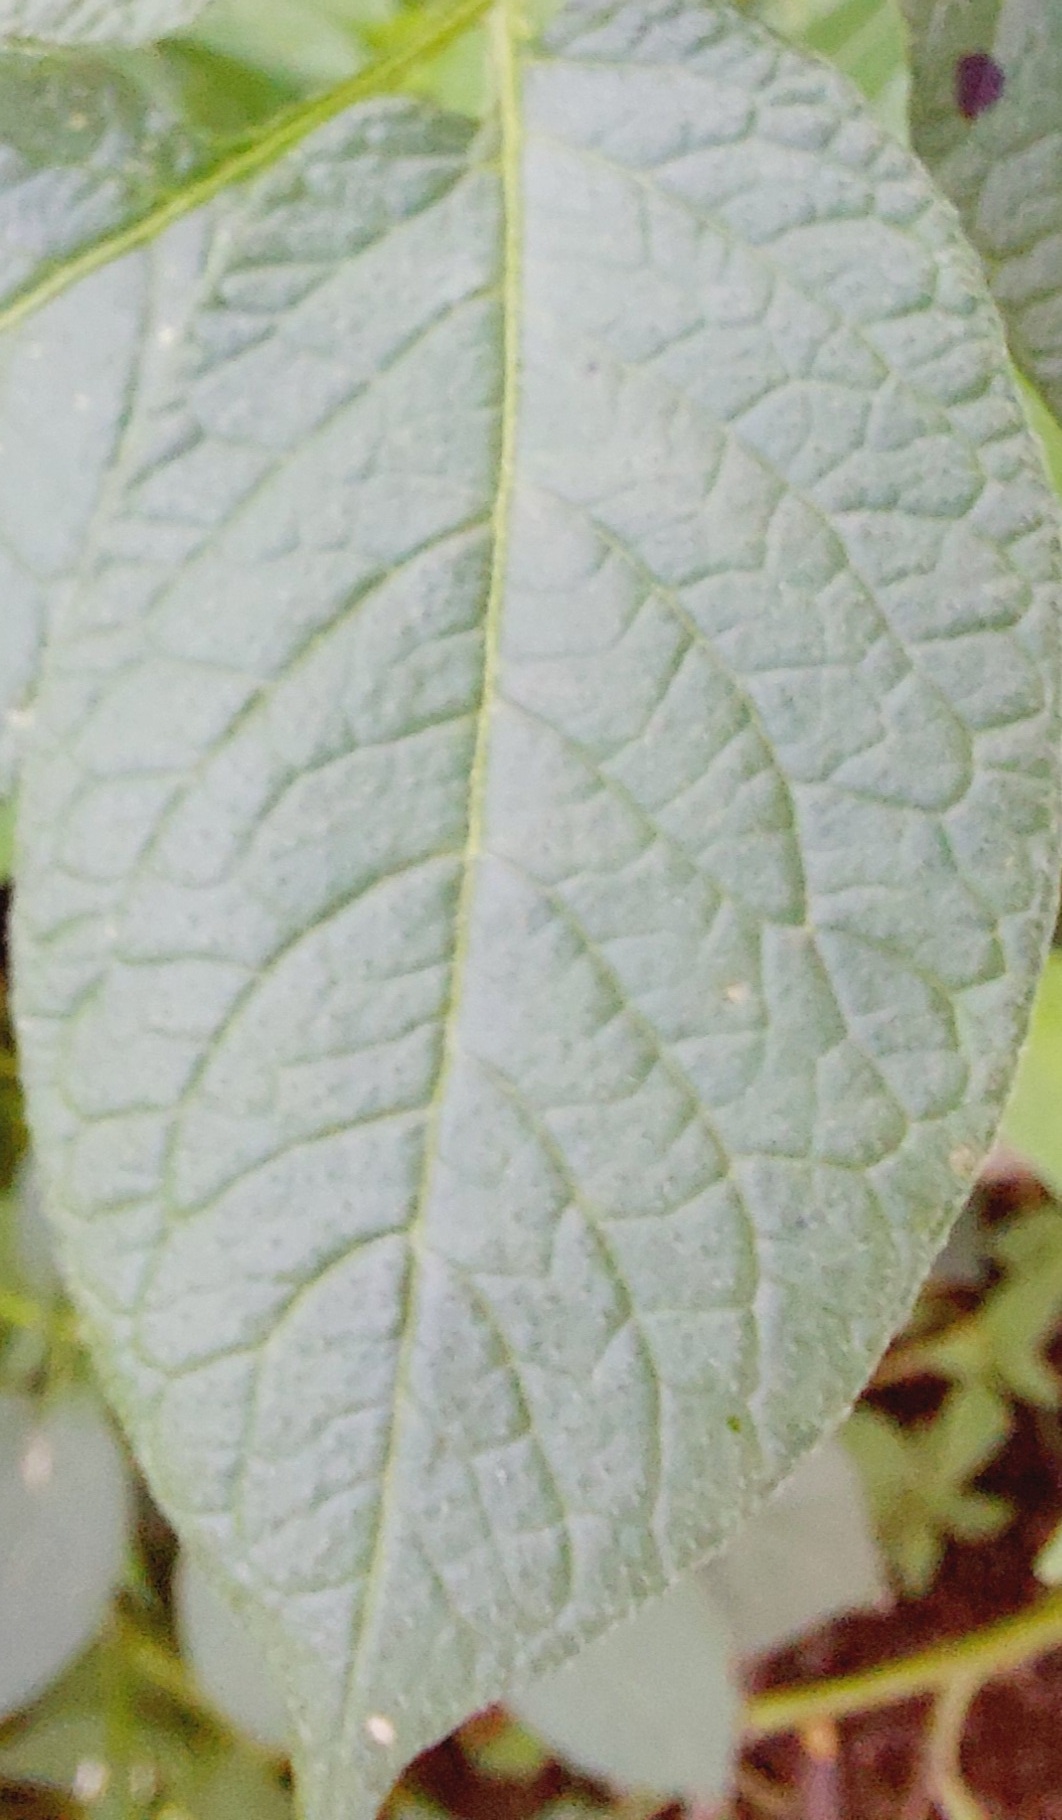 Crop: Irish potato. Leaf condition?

healthy
